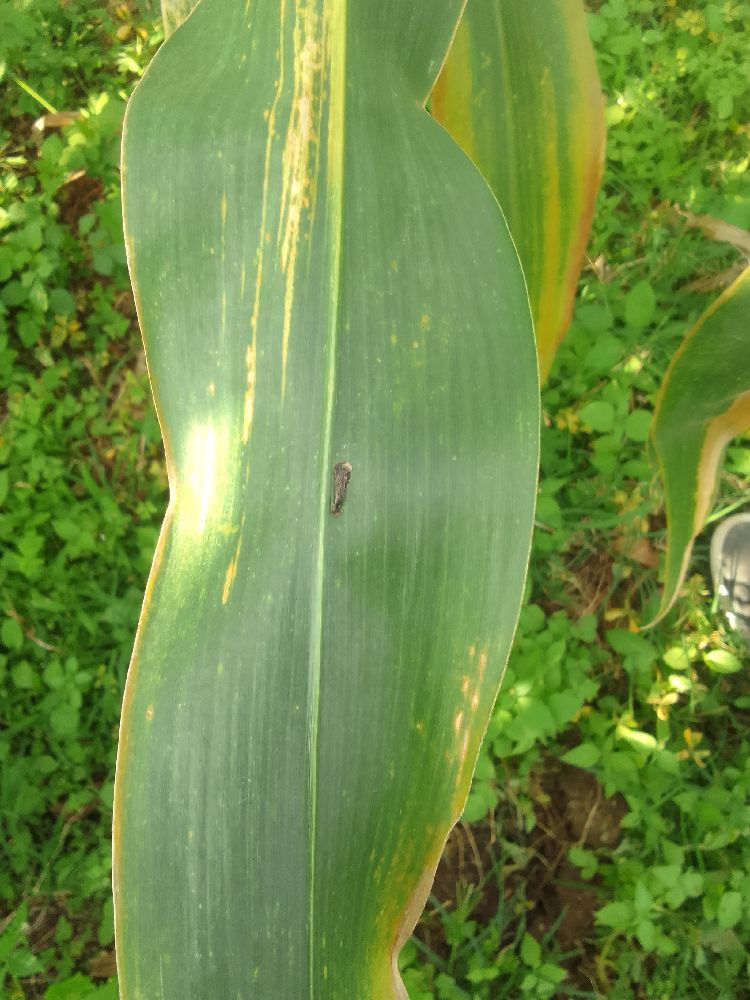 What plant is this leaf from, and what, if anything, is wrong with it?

maize, maize lethal necrosis
